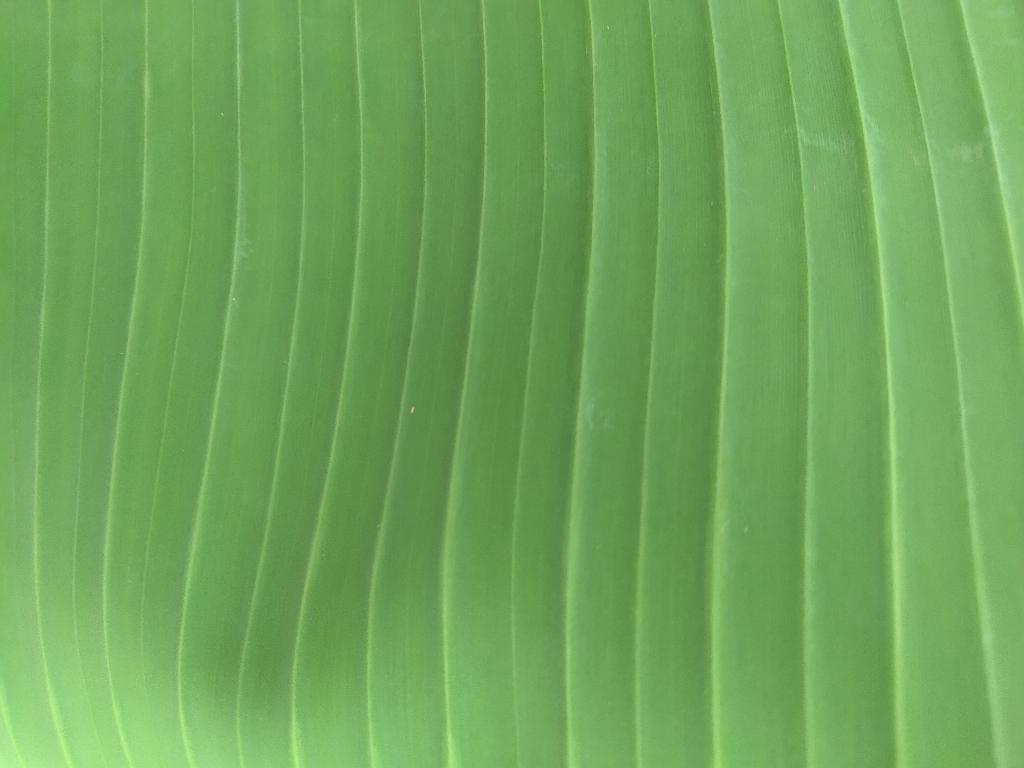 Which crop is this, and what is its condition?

banana, healthy
